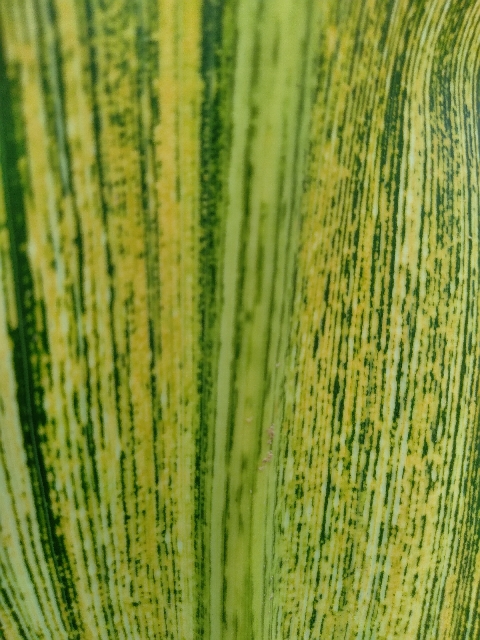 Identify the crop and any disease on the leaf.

maize, maize streak virus
